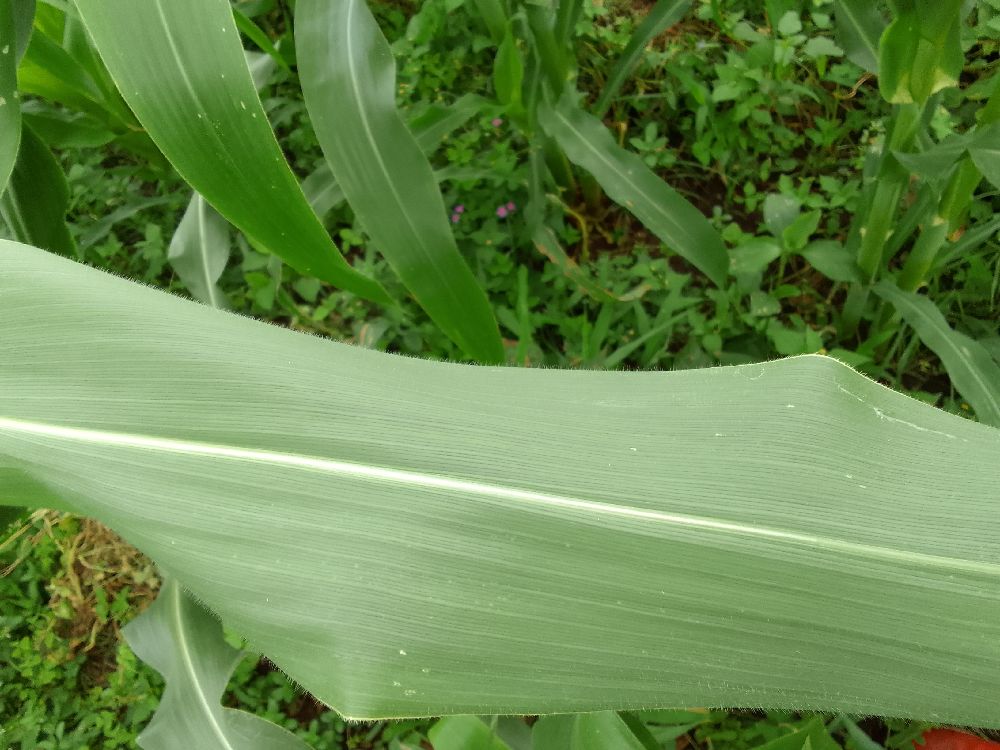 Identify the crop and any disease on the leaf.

maize, healthy
